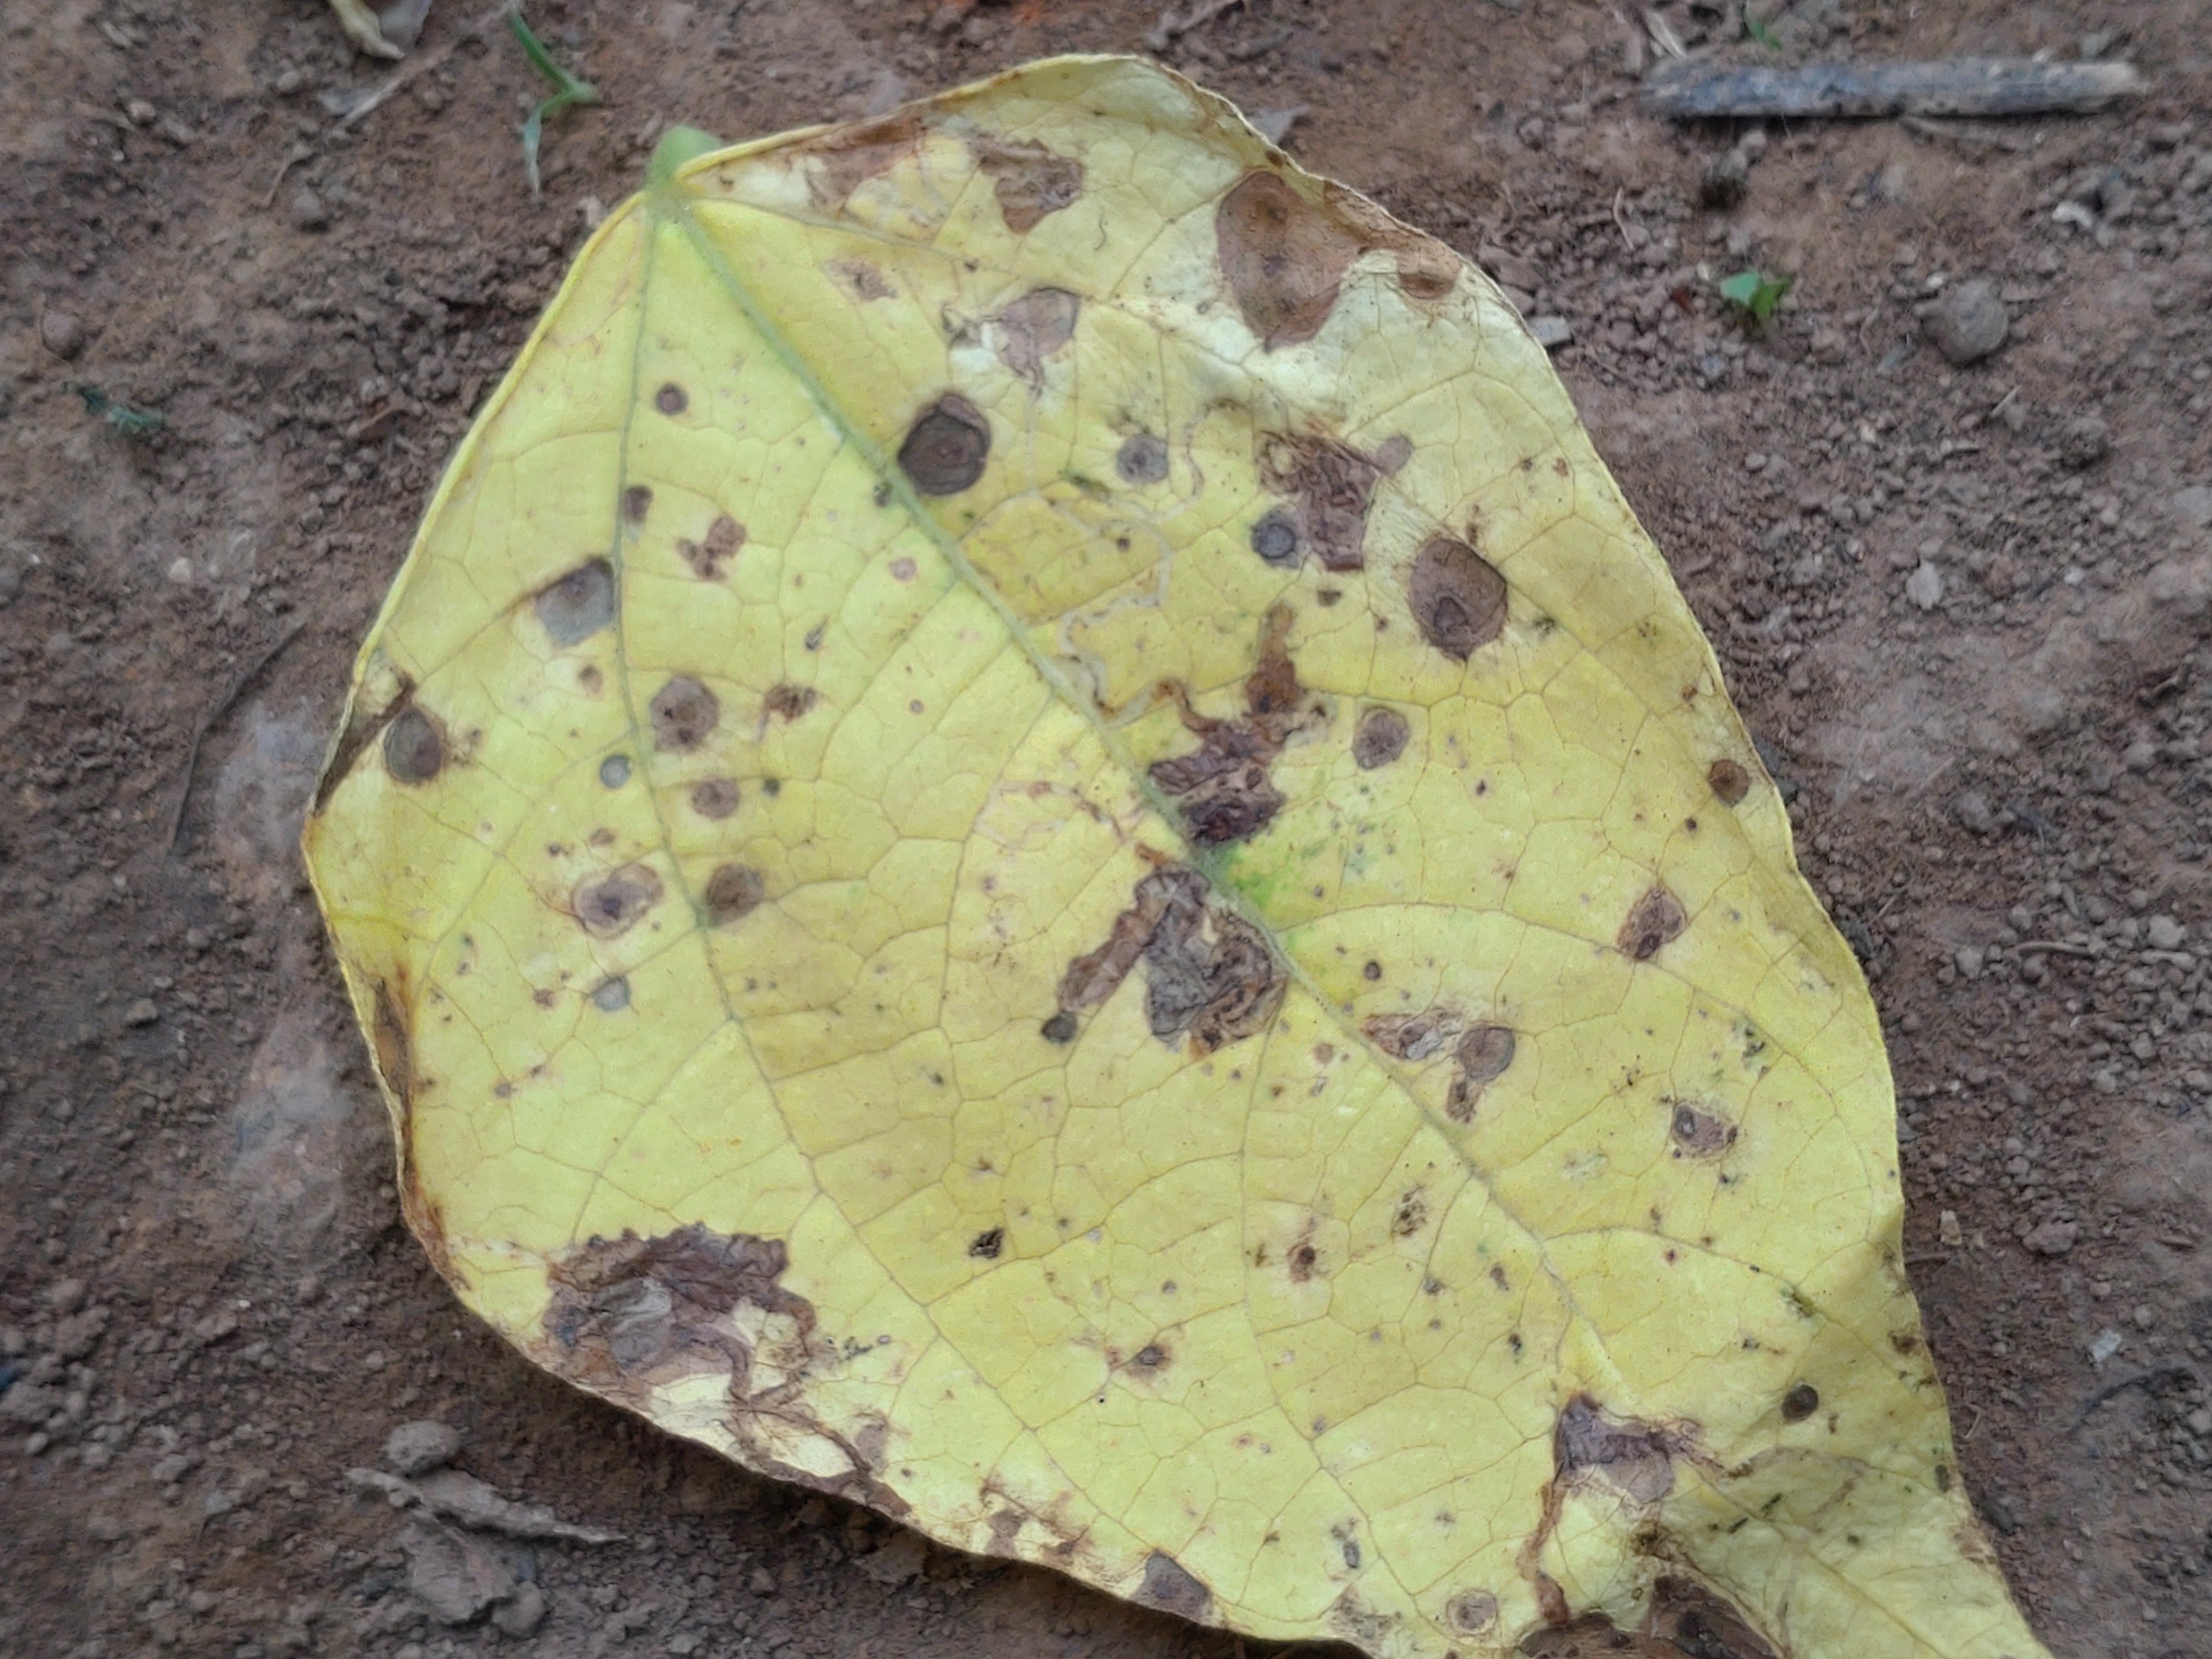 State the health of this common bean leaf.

anthracnose
